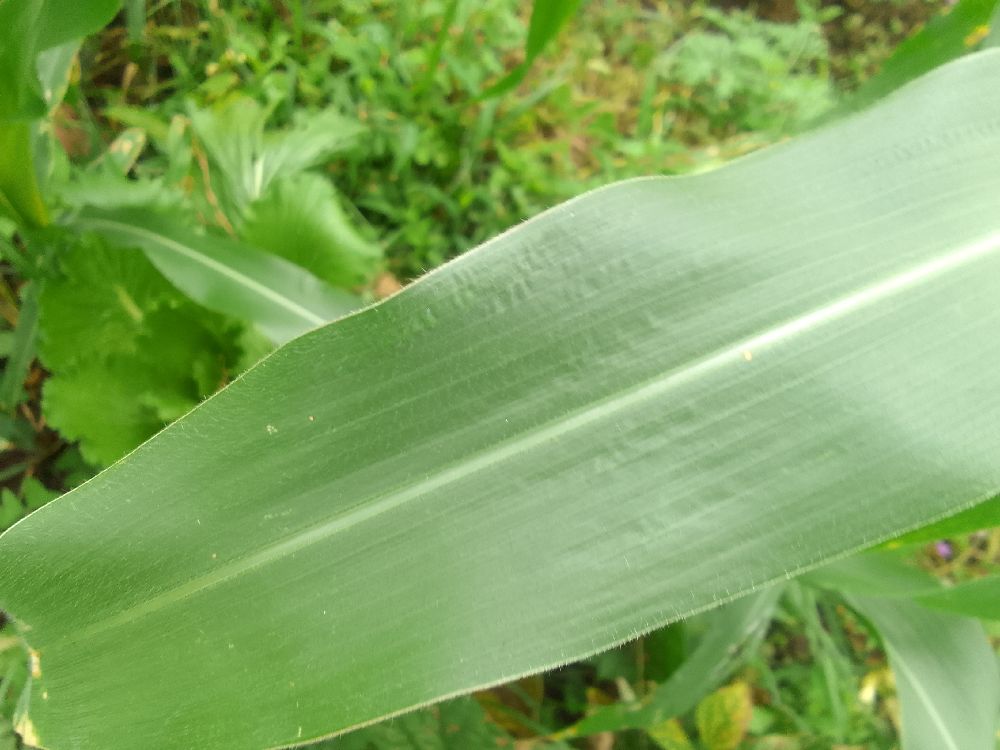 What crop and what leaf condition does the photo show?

maize, healthy
